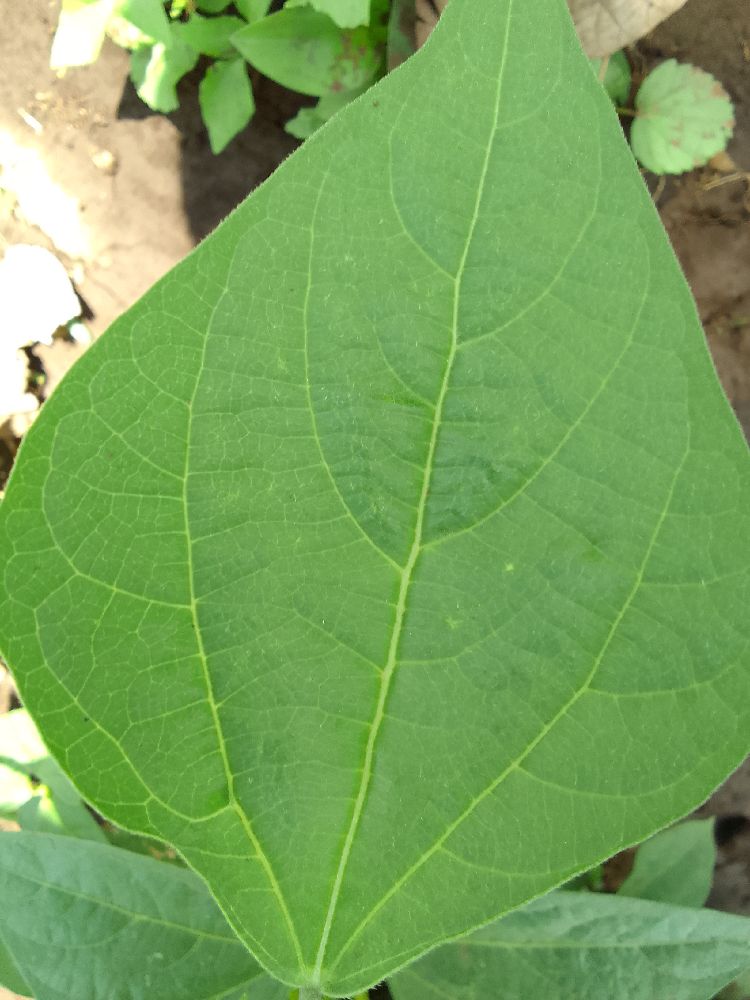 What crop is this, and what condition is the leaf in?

common bean, healthy
